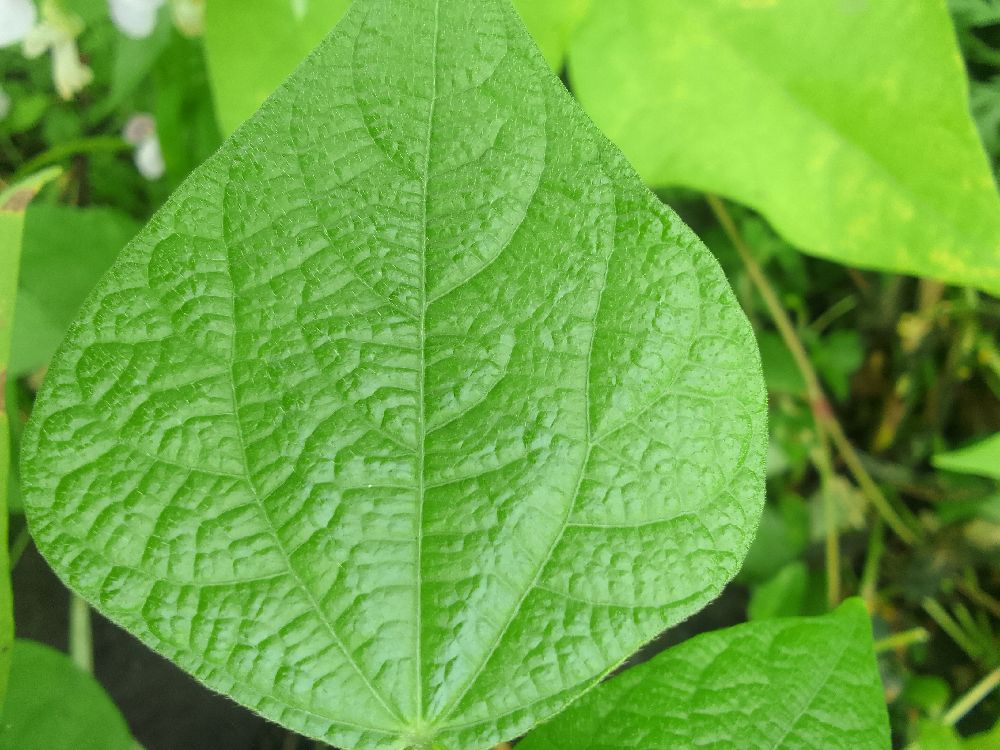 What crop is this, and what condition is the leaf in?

common bean, healthy
